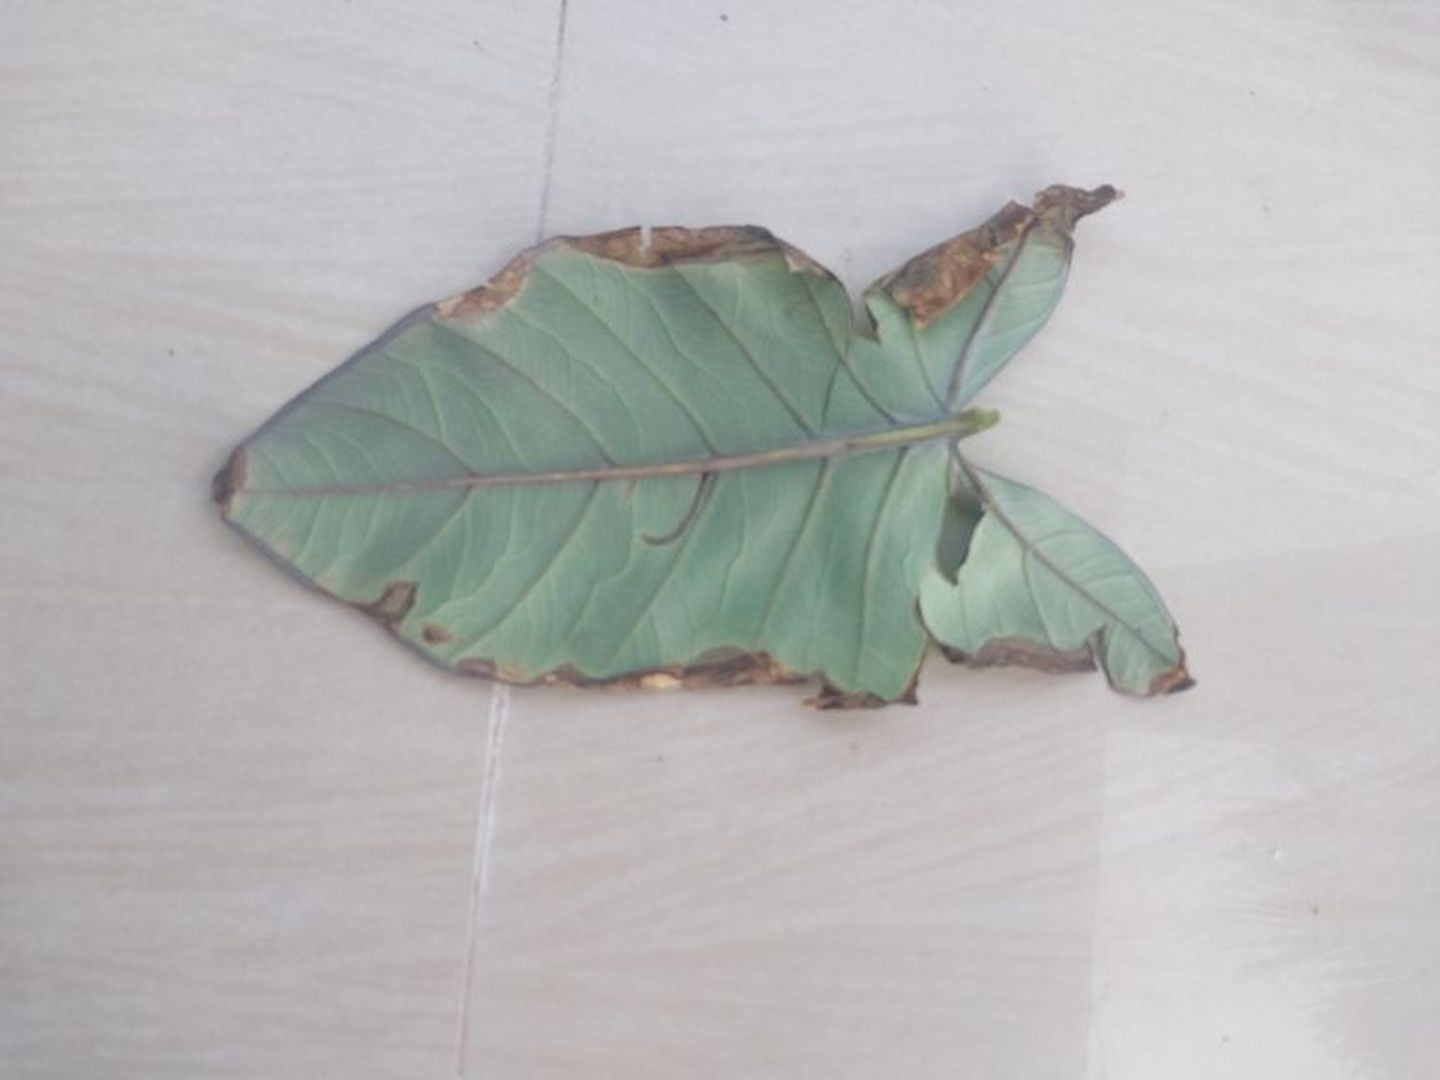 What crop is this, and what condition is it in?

taro, leaf blight
